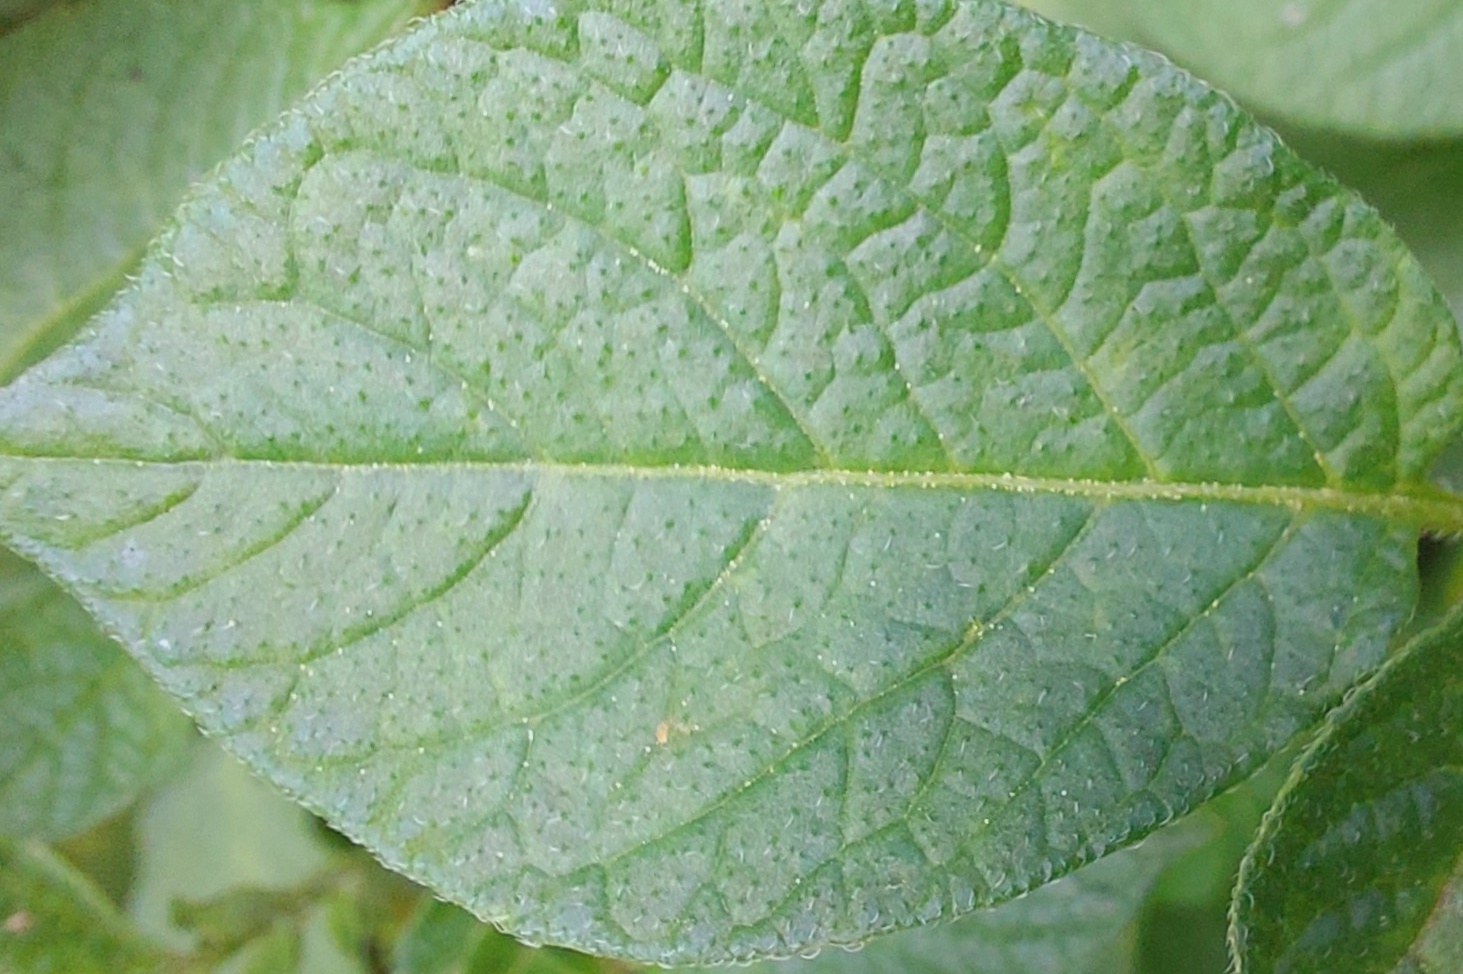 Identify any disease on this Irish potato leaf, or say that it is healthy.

healthy
